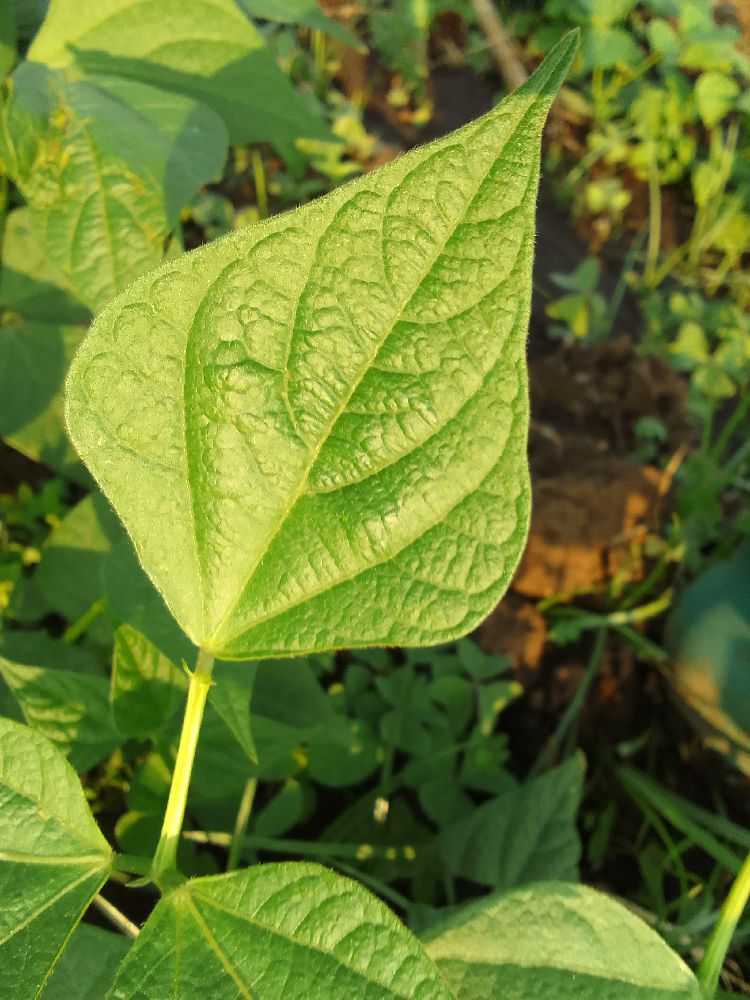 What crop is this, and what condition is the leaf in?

common bean, healthy
